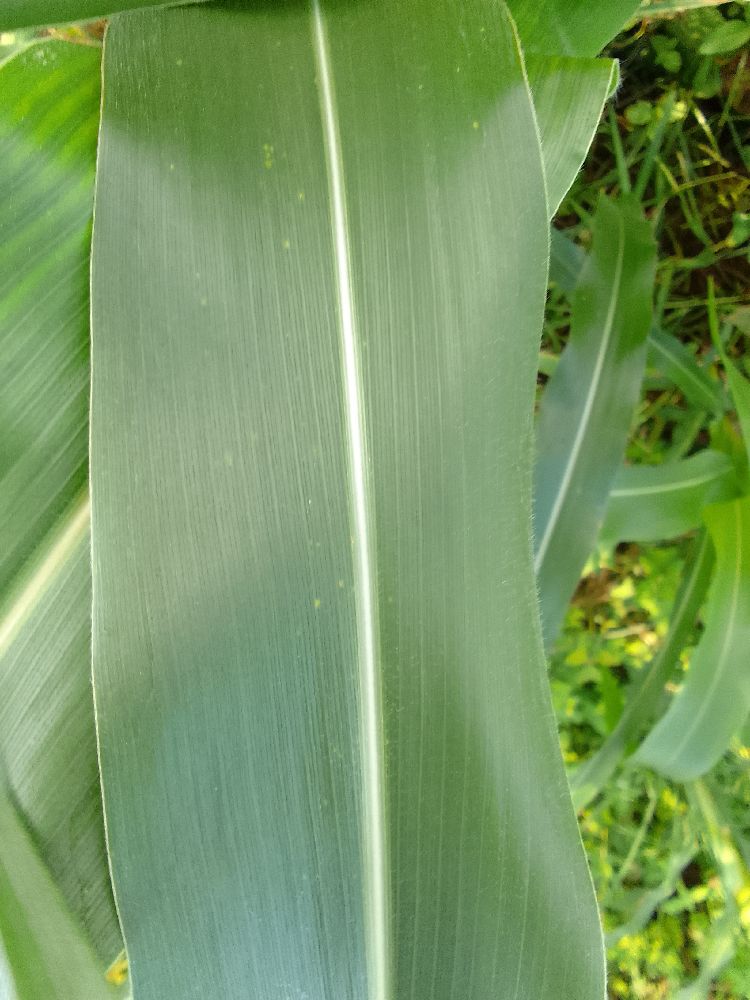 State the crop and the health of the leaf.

maize, healthy
